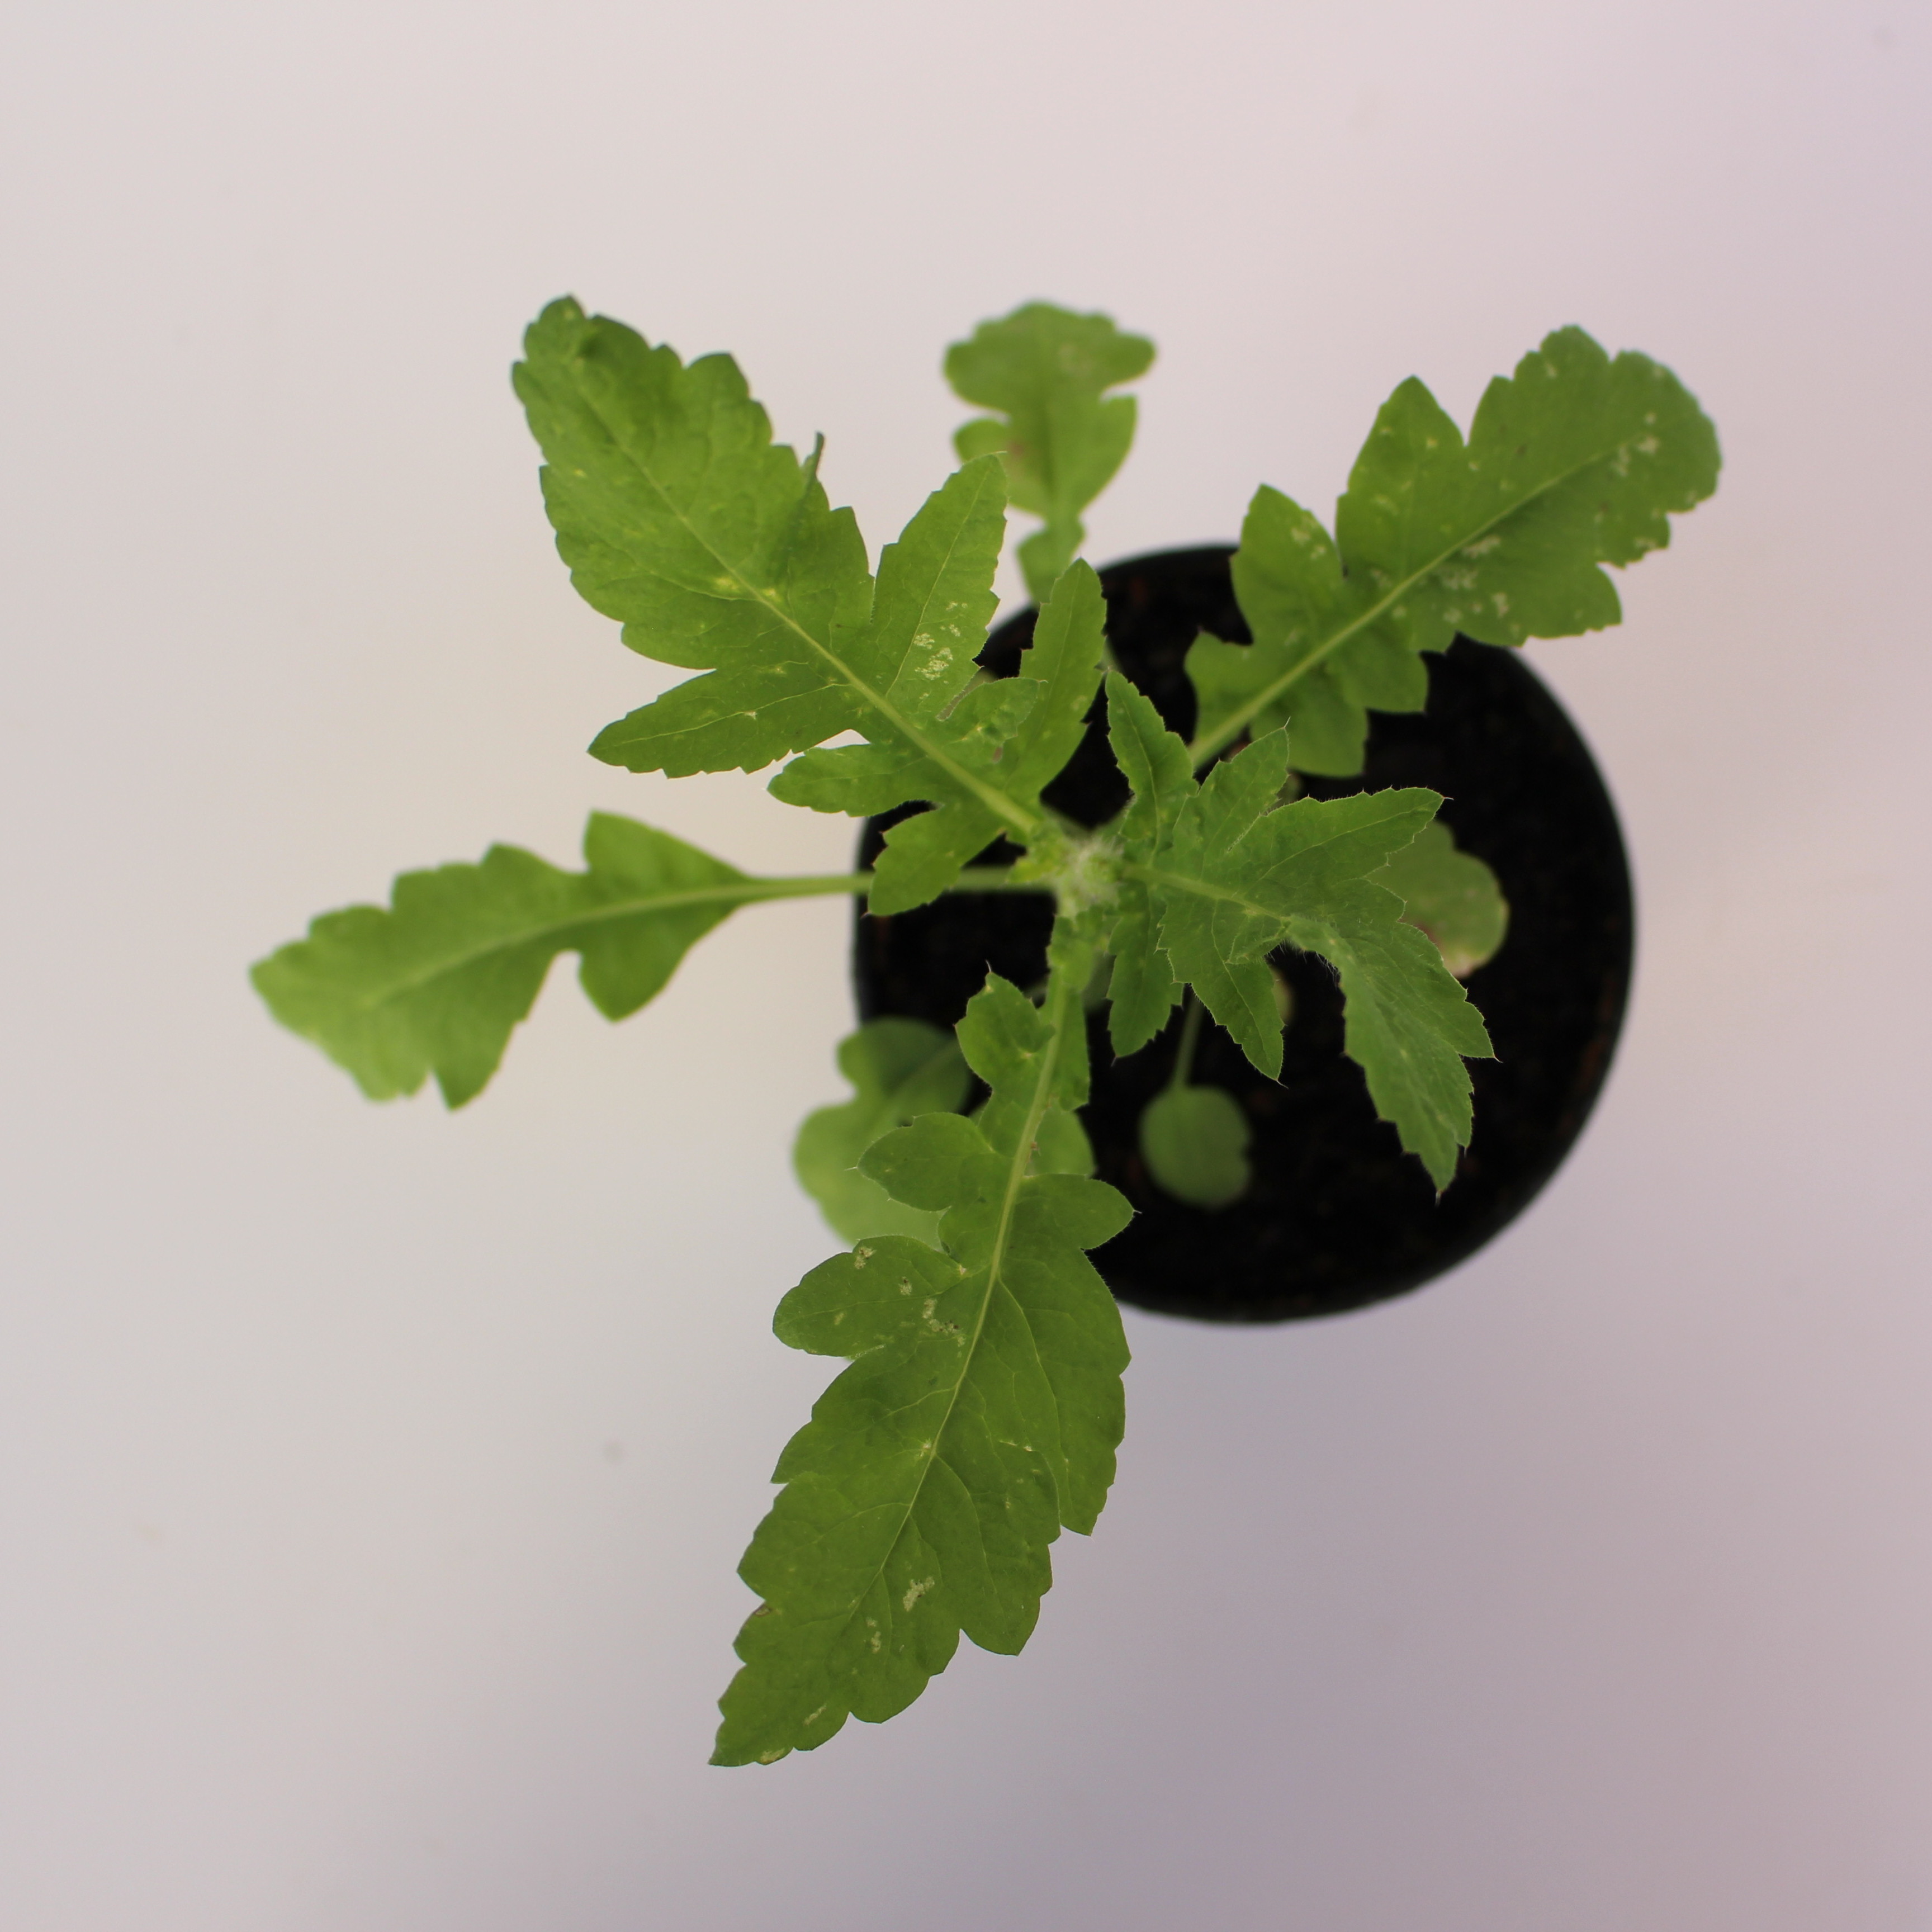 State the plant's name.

Papaver rhoeas
